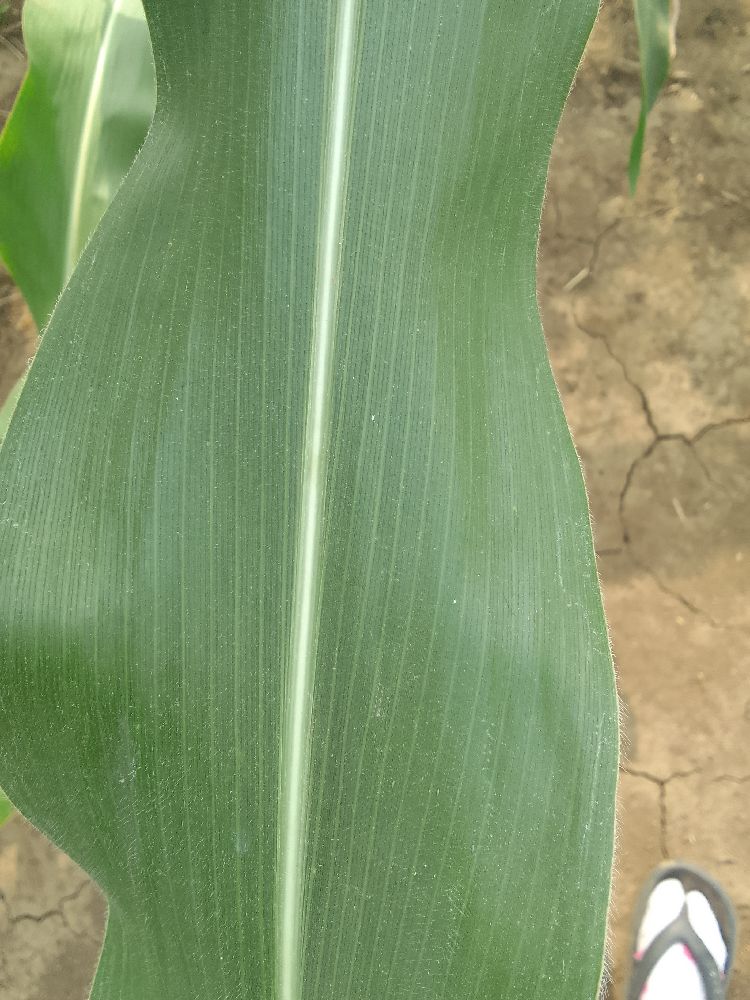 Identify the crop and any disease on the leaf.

maize, healthy
